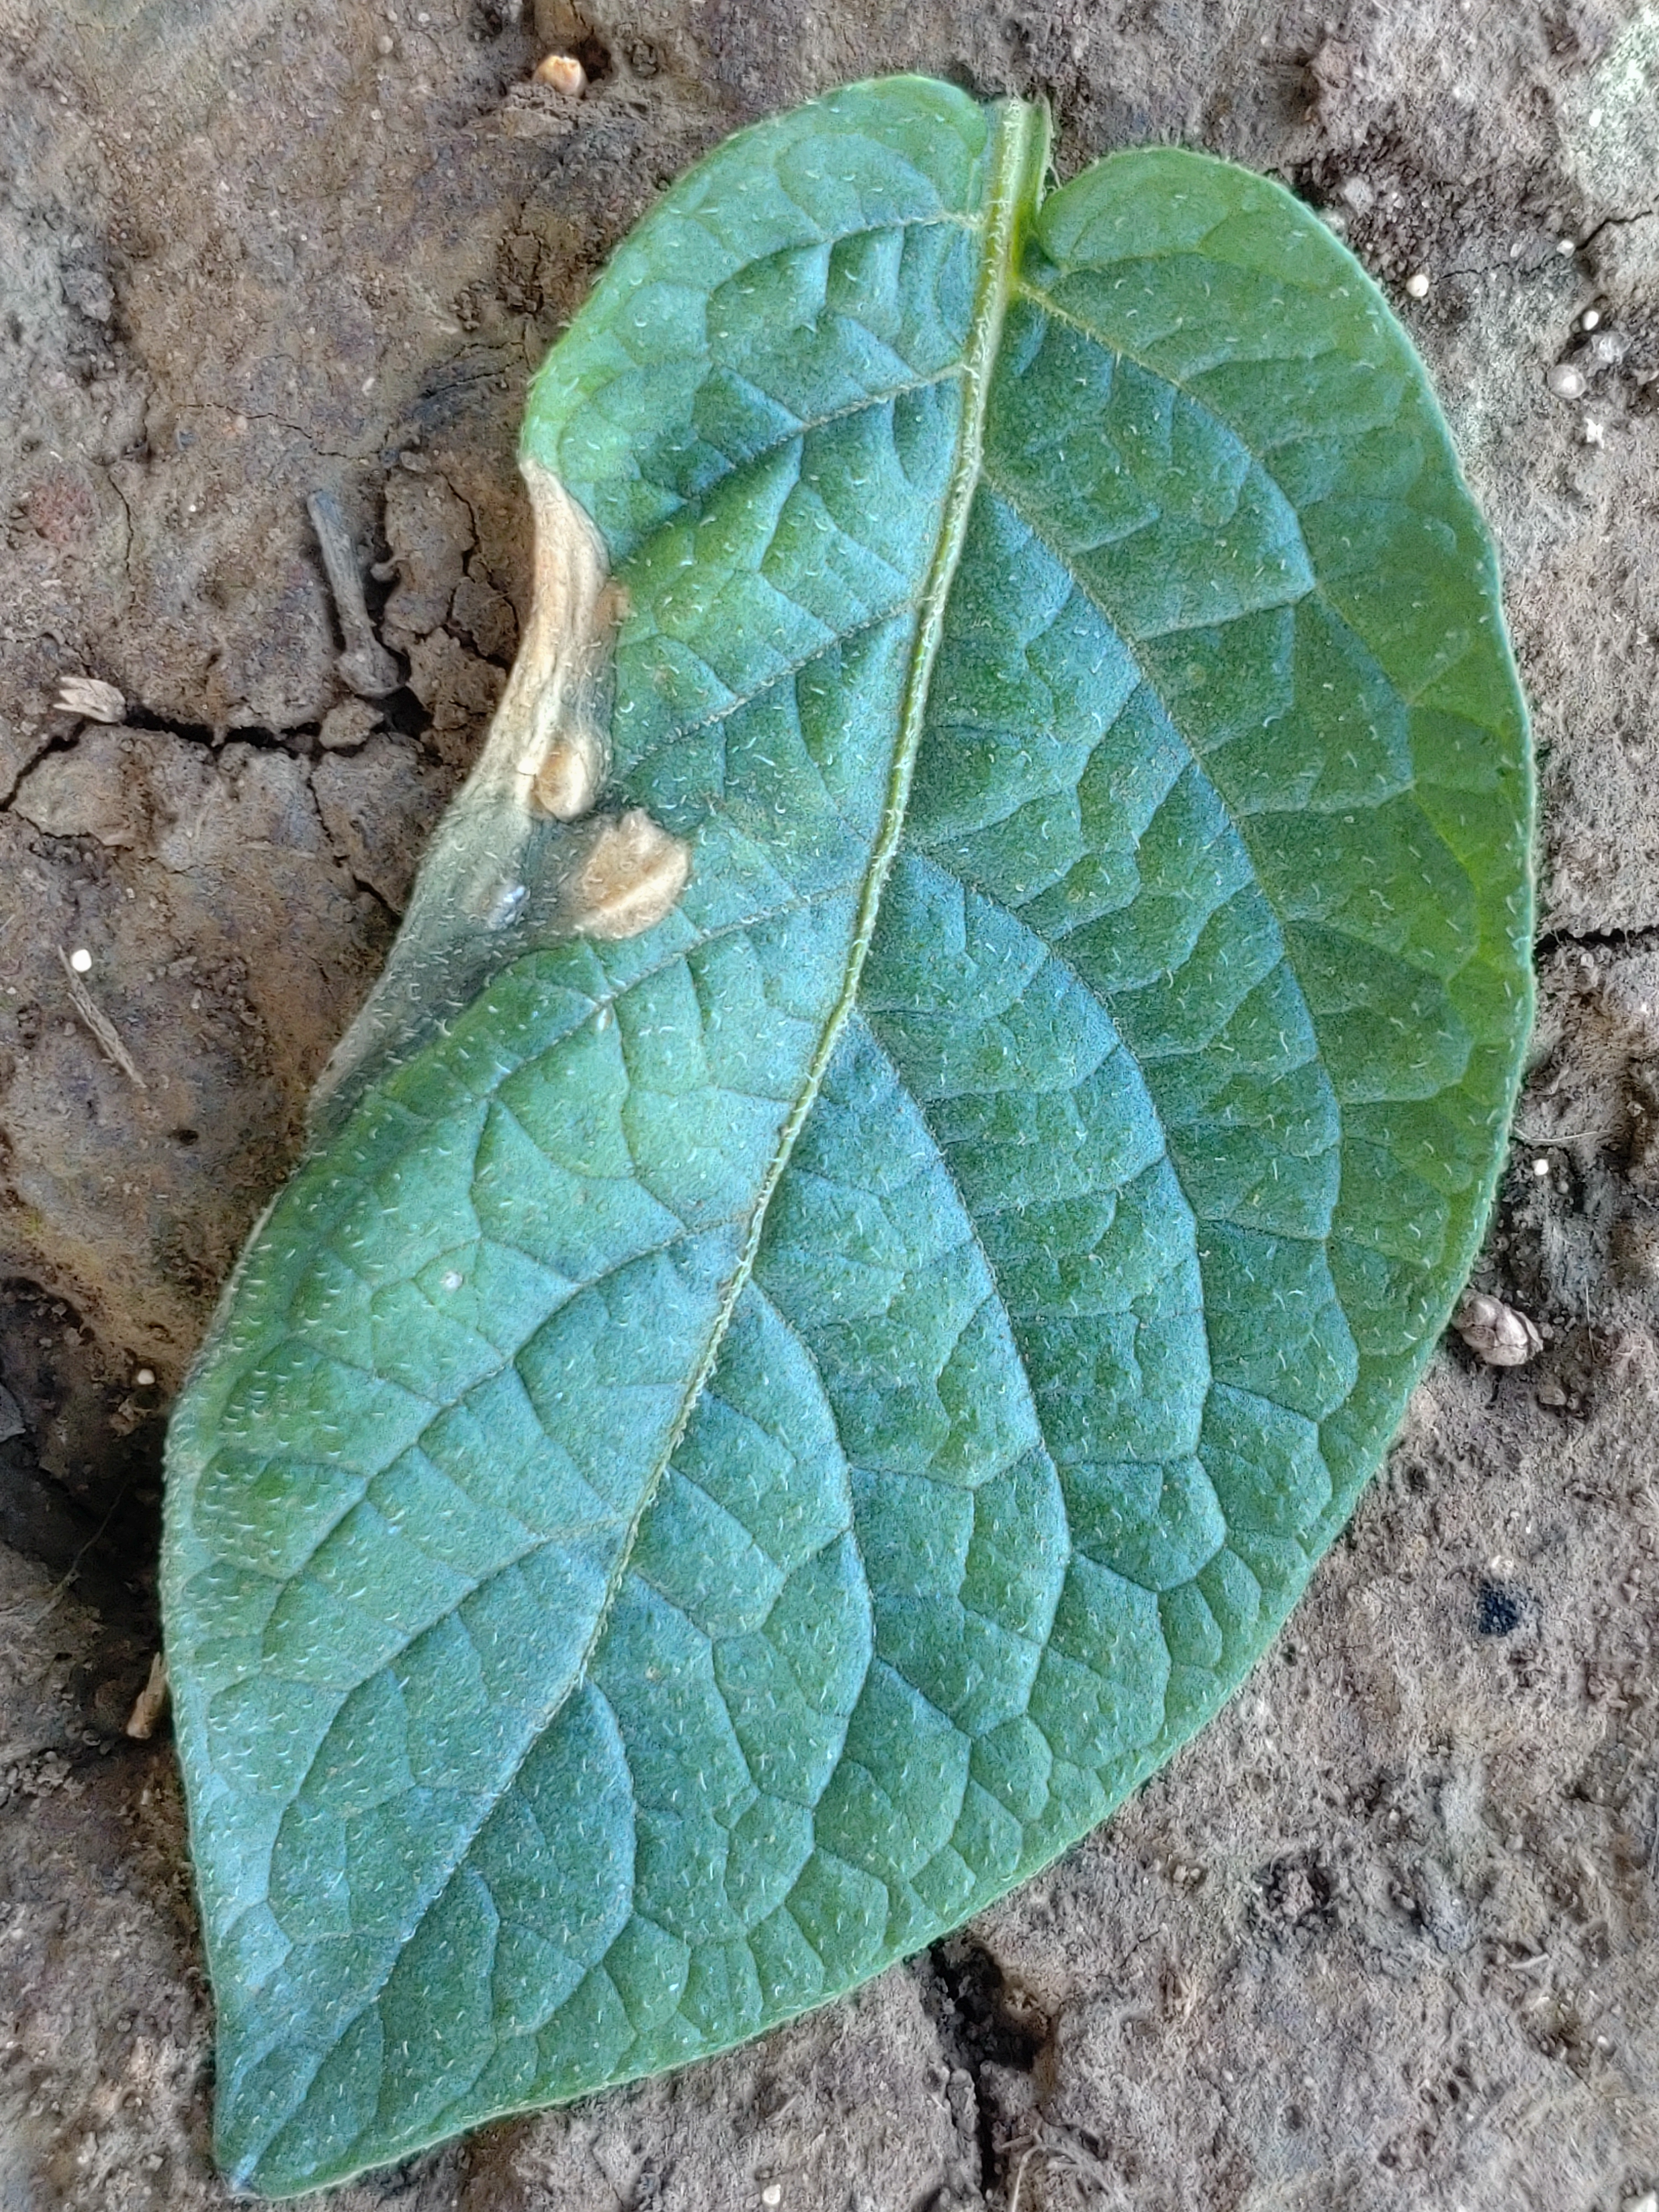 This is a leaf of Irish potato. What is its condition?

early blight
